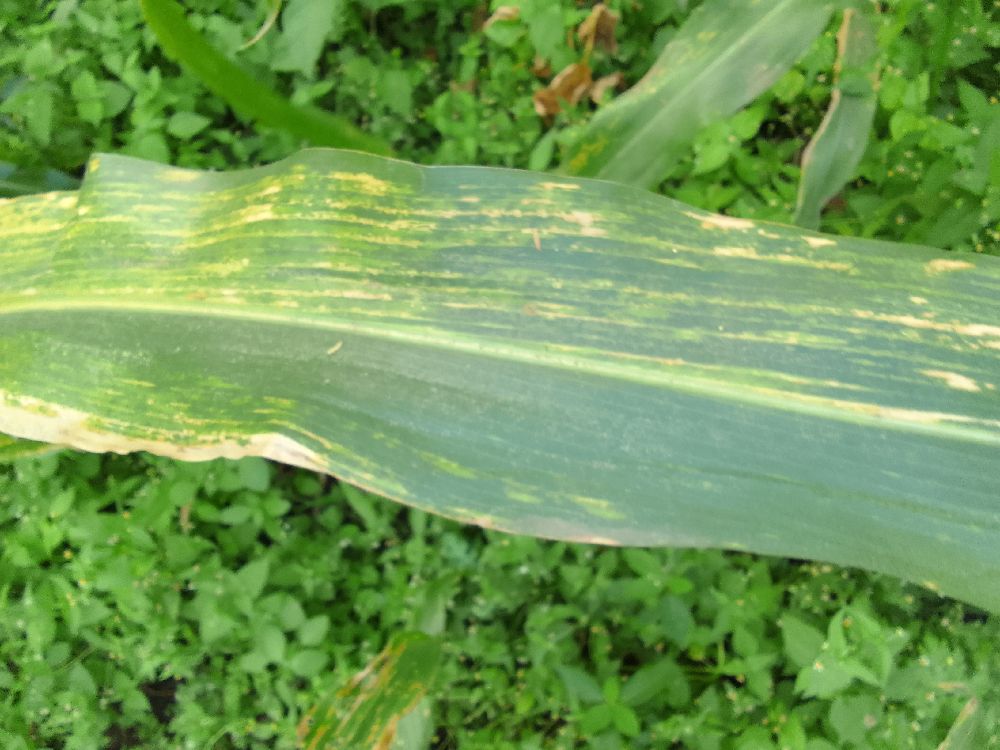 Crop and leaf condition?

maize, maize lethal necrosis
